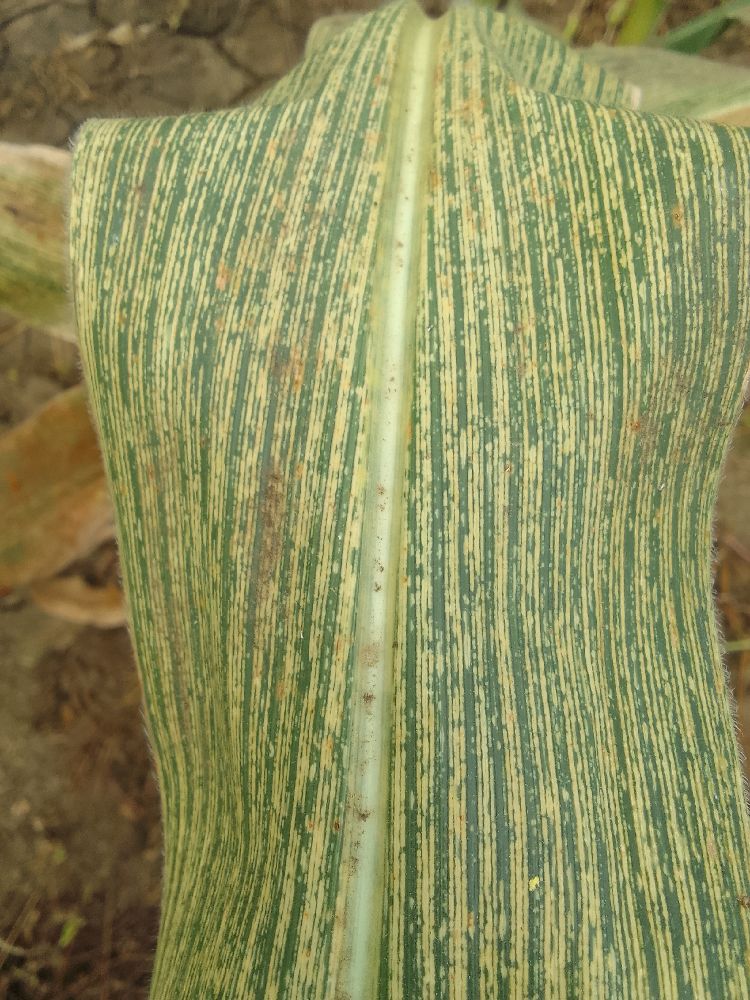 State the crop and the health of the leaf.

maize, maize streak virus
